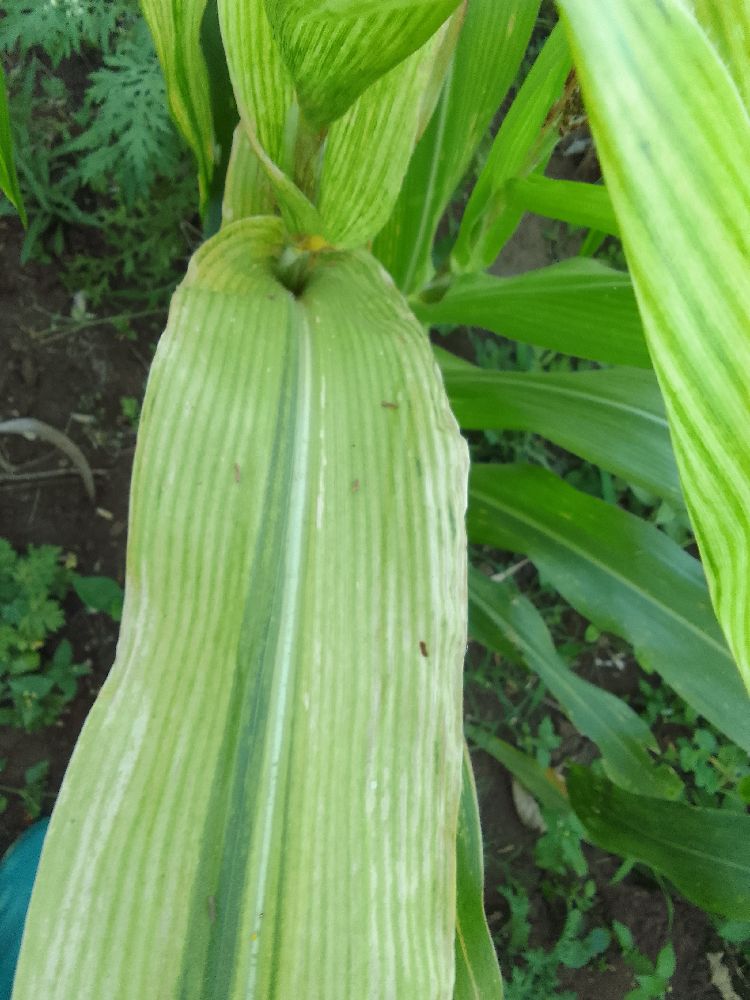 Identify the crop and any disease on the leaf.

maize, maize lethal necrosis
